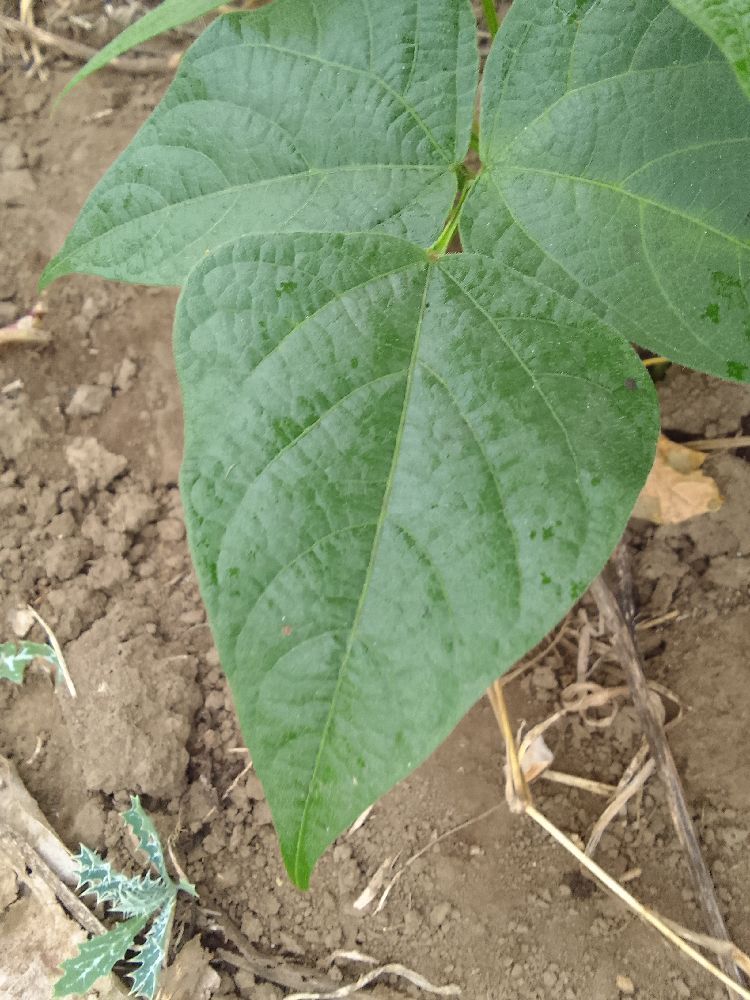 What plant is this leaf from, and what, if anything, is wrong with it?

common bean, healthy
